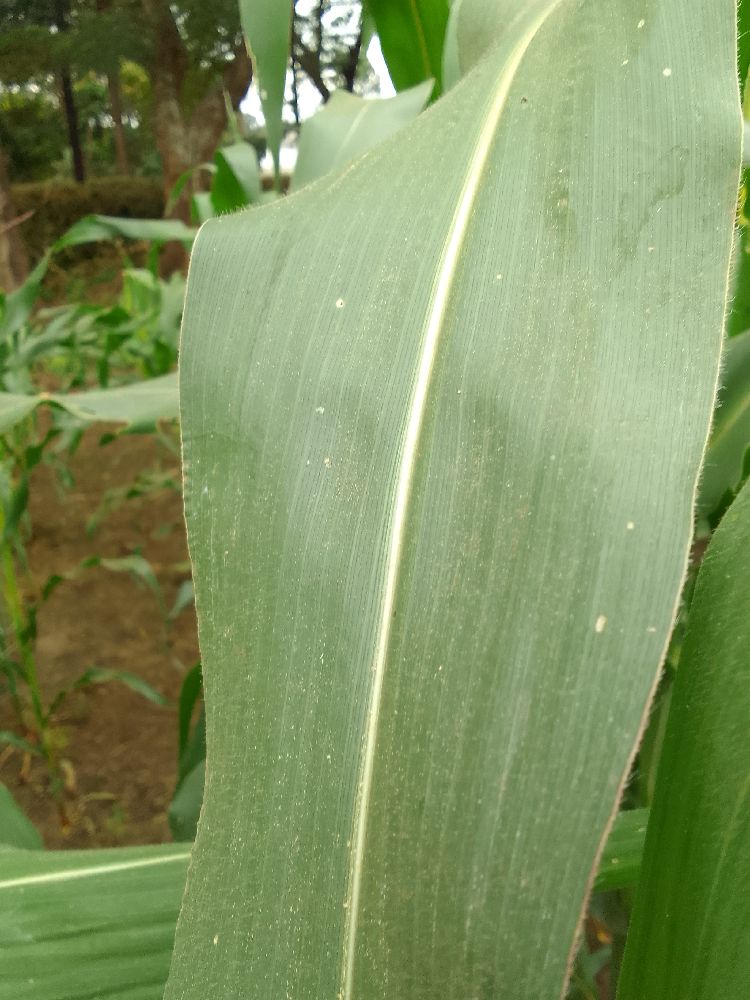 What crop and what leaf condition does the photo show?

maize, healthy
